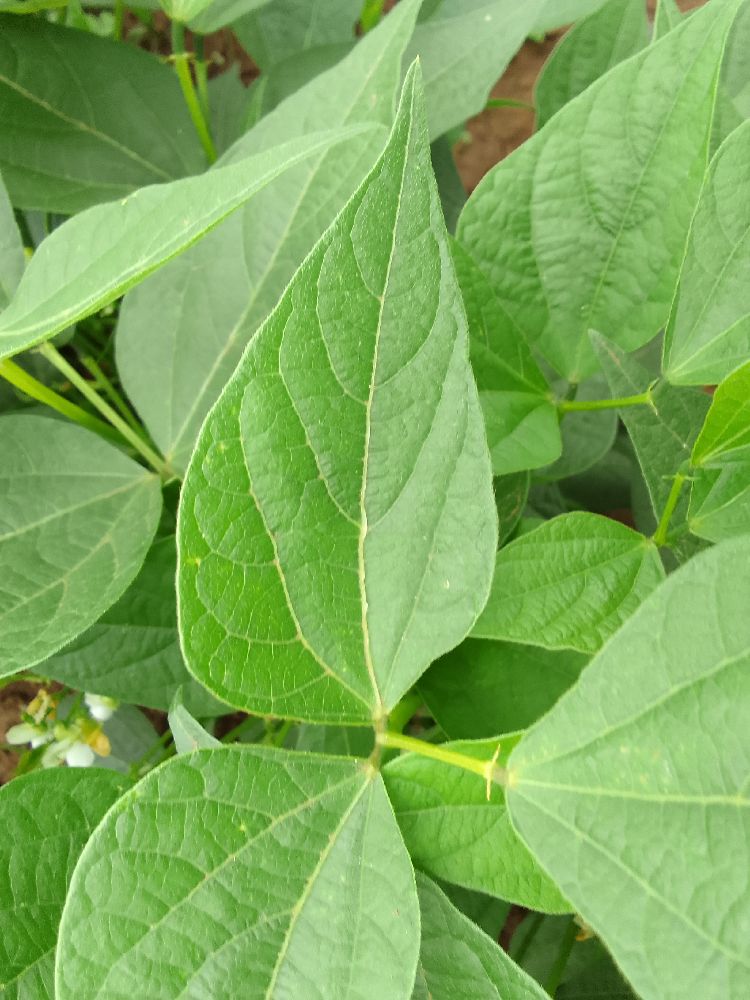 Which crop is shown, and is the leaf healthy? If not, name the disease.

common bean, healthy
